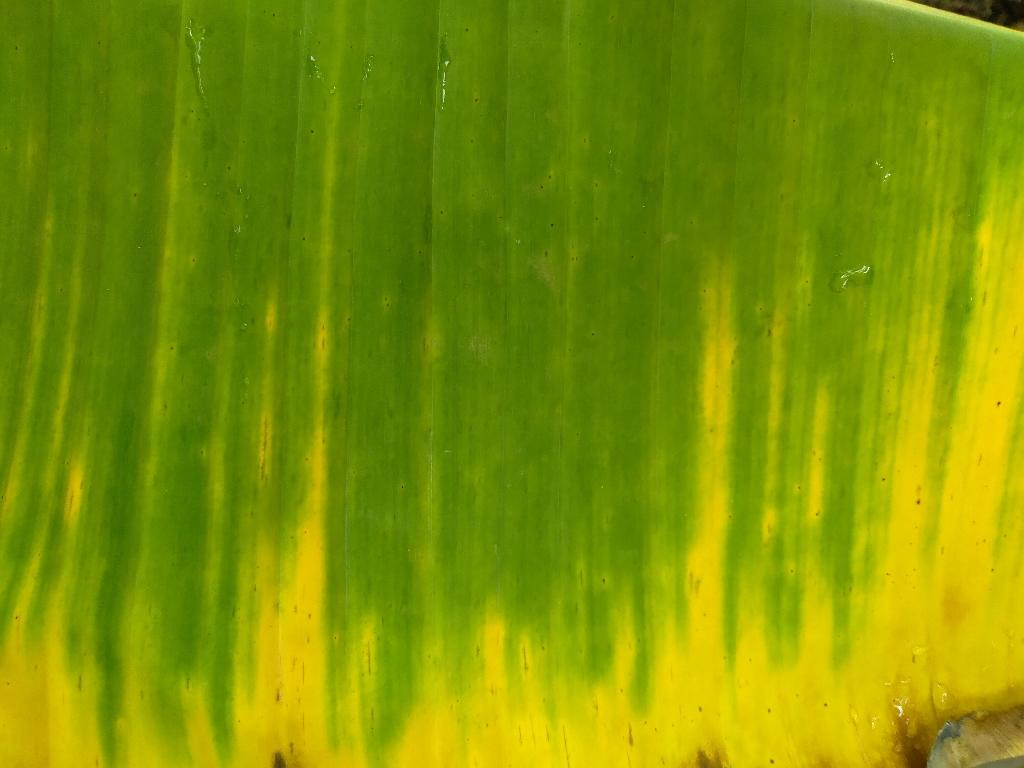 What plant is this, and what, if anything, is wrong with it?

banana, fusarium wilt race 1
